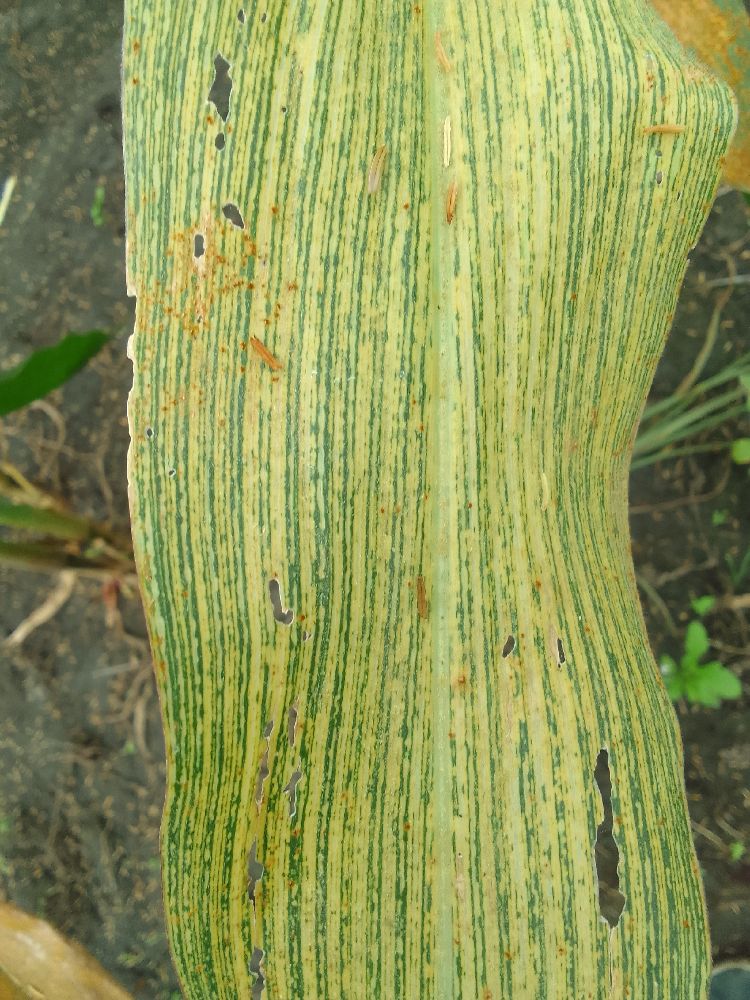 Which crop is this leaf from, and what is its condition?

maize, maize streak virus
